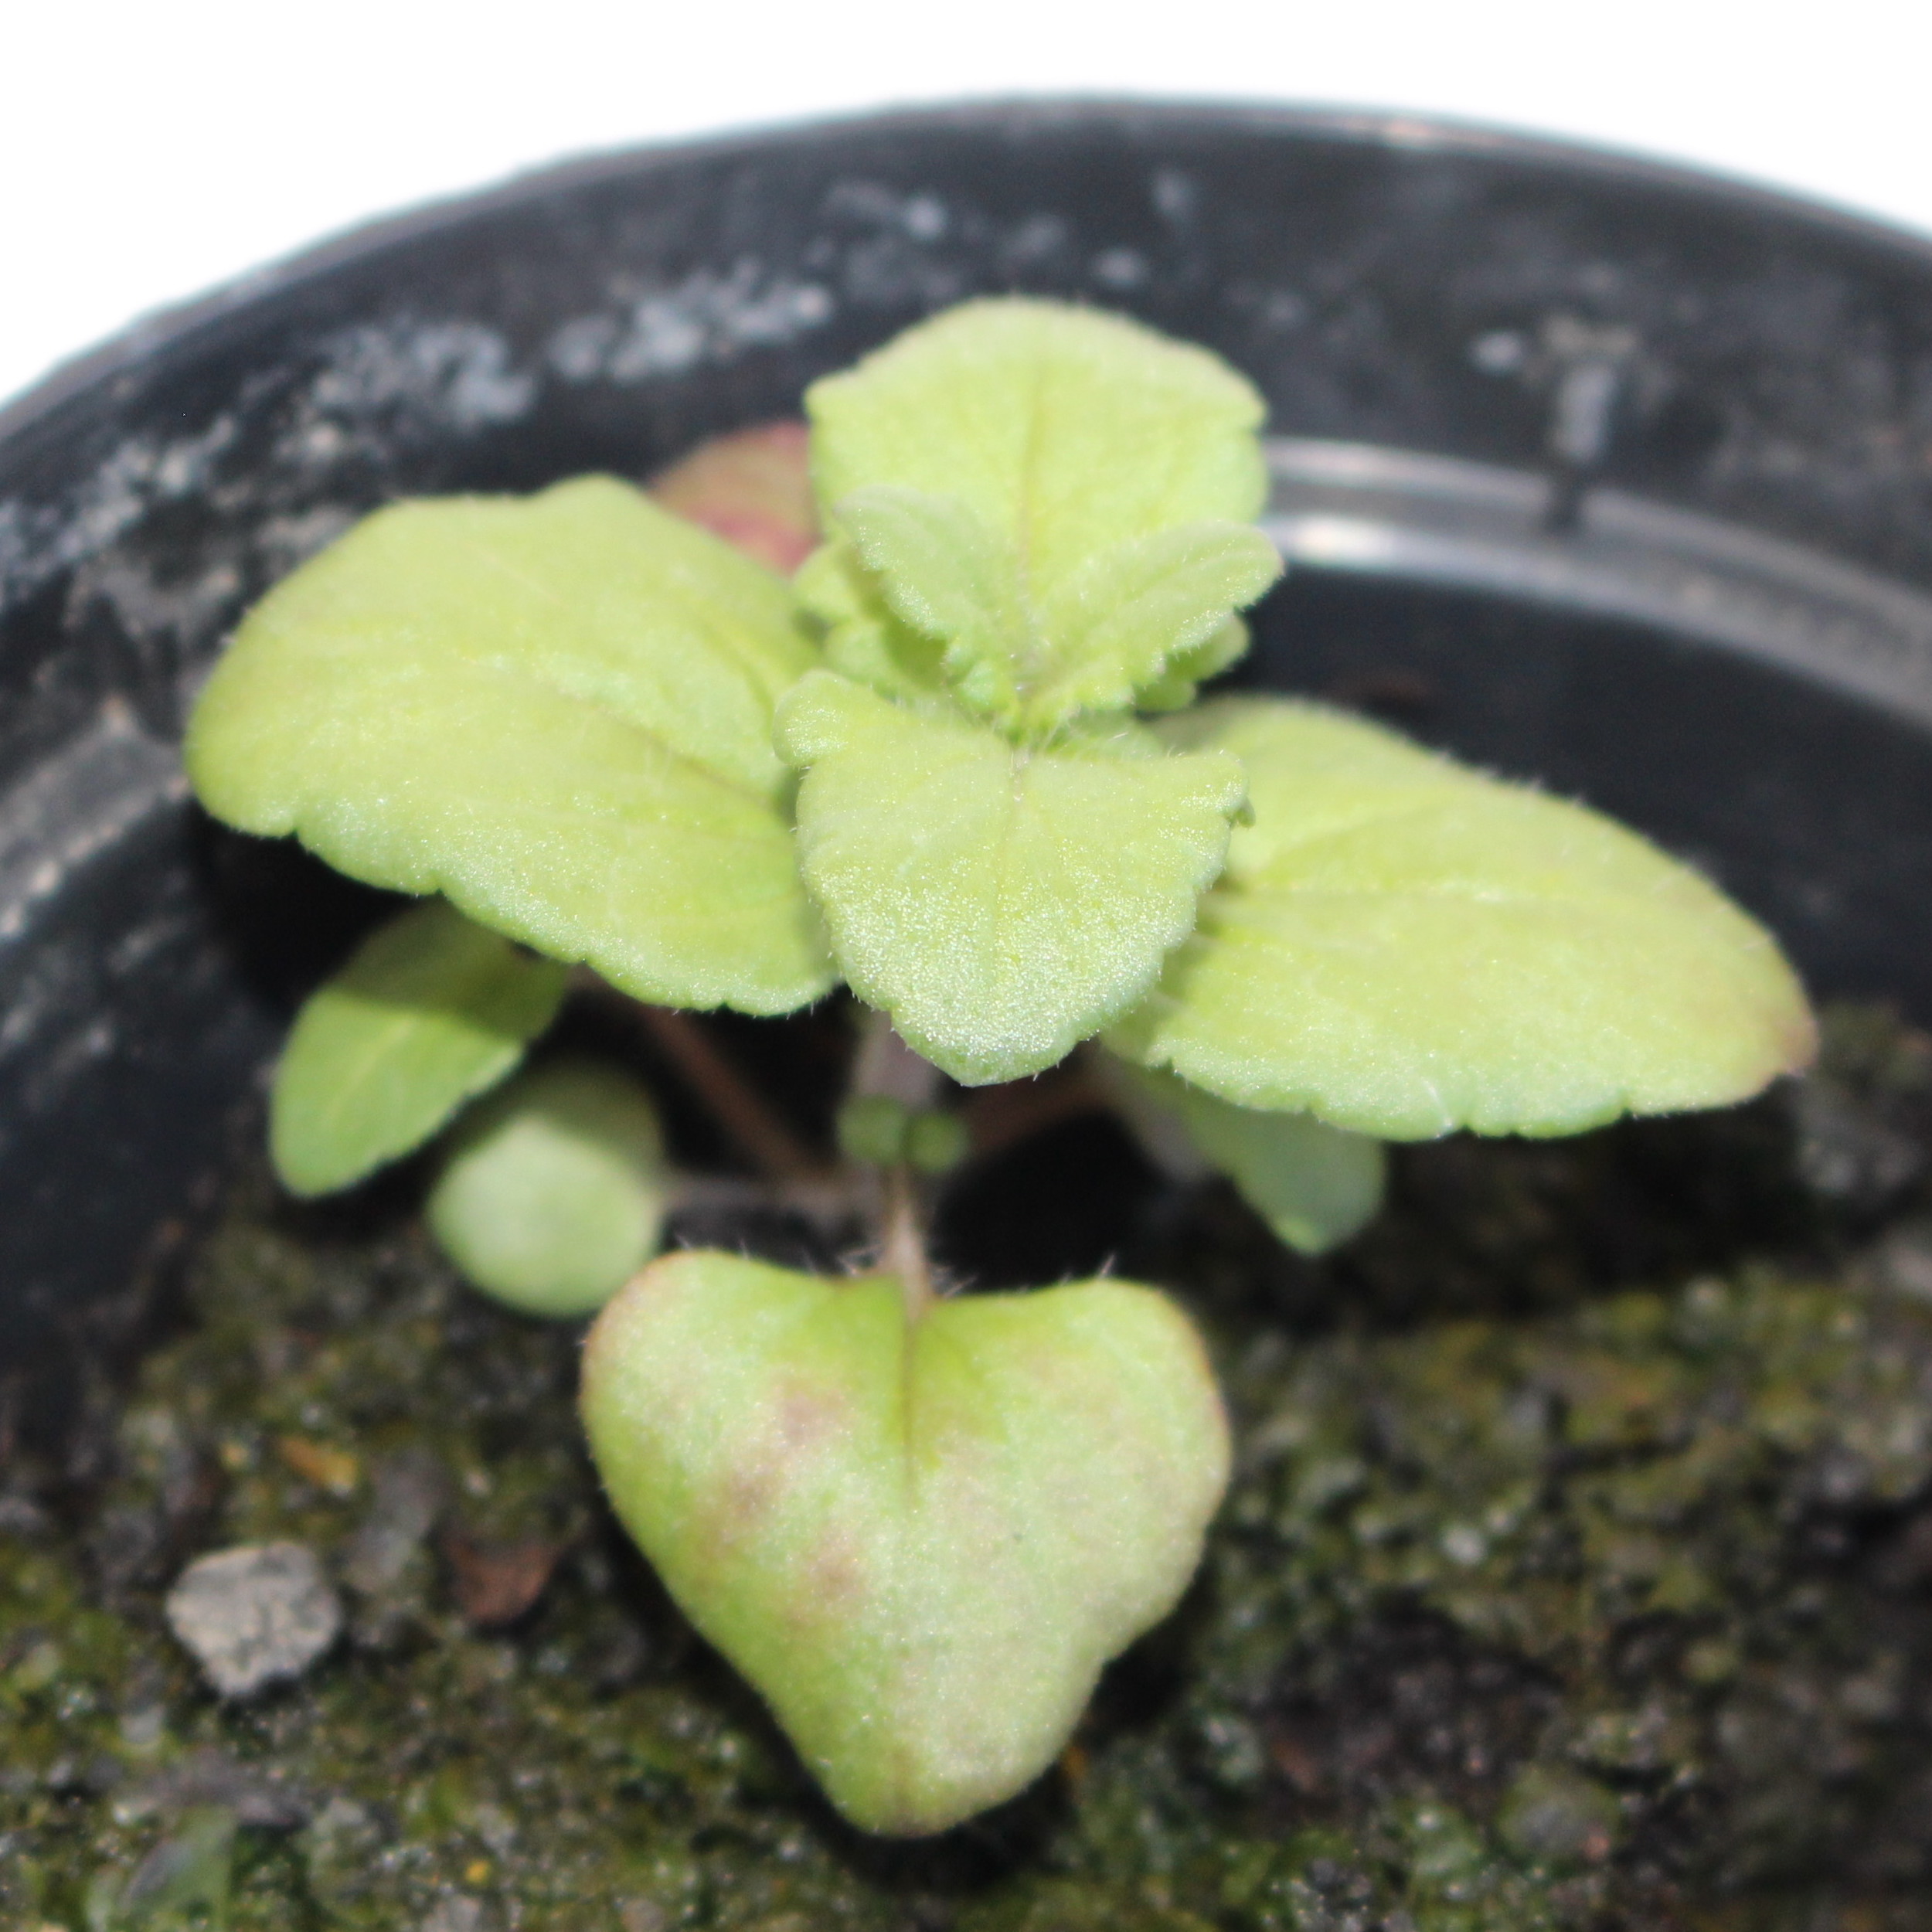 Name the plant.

Veronica persica
